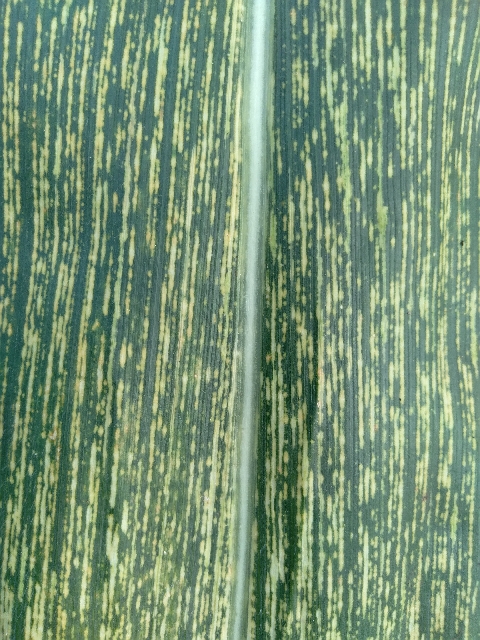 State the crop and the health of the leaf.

maize, maize streak virus
